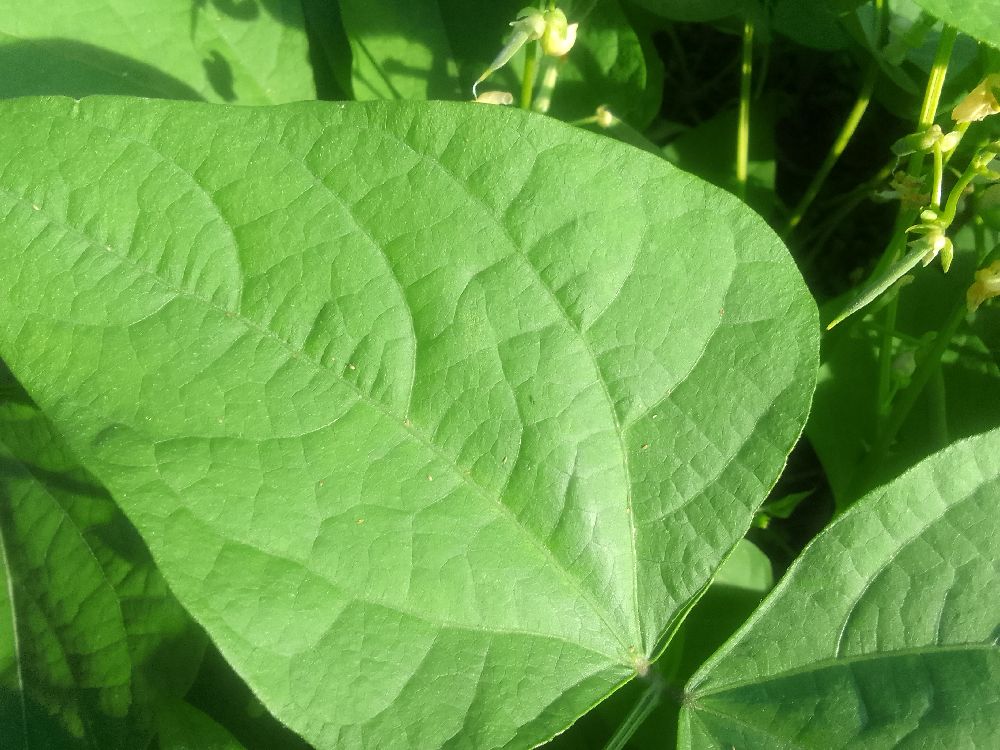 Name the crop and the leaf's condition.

common bean, healthy
